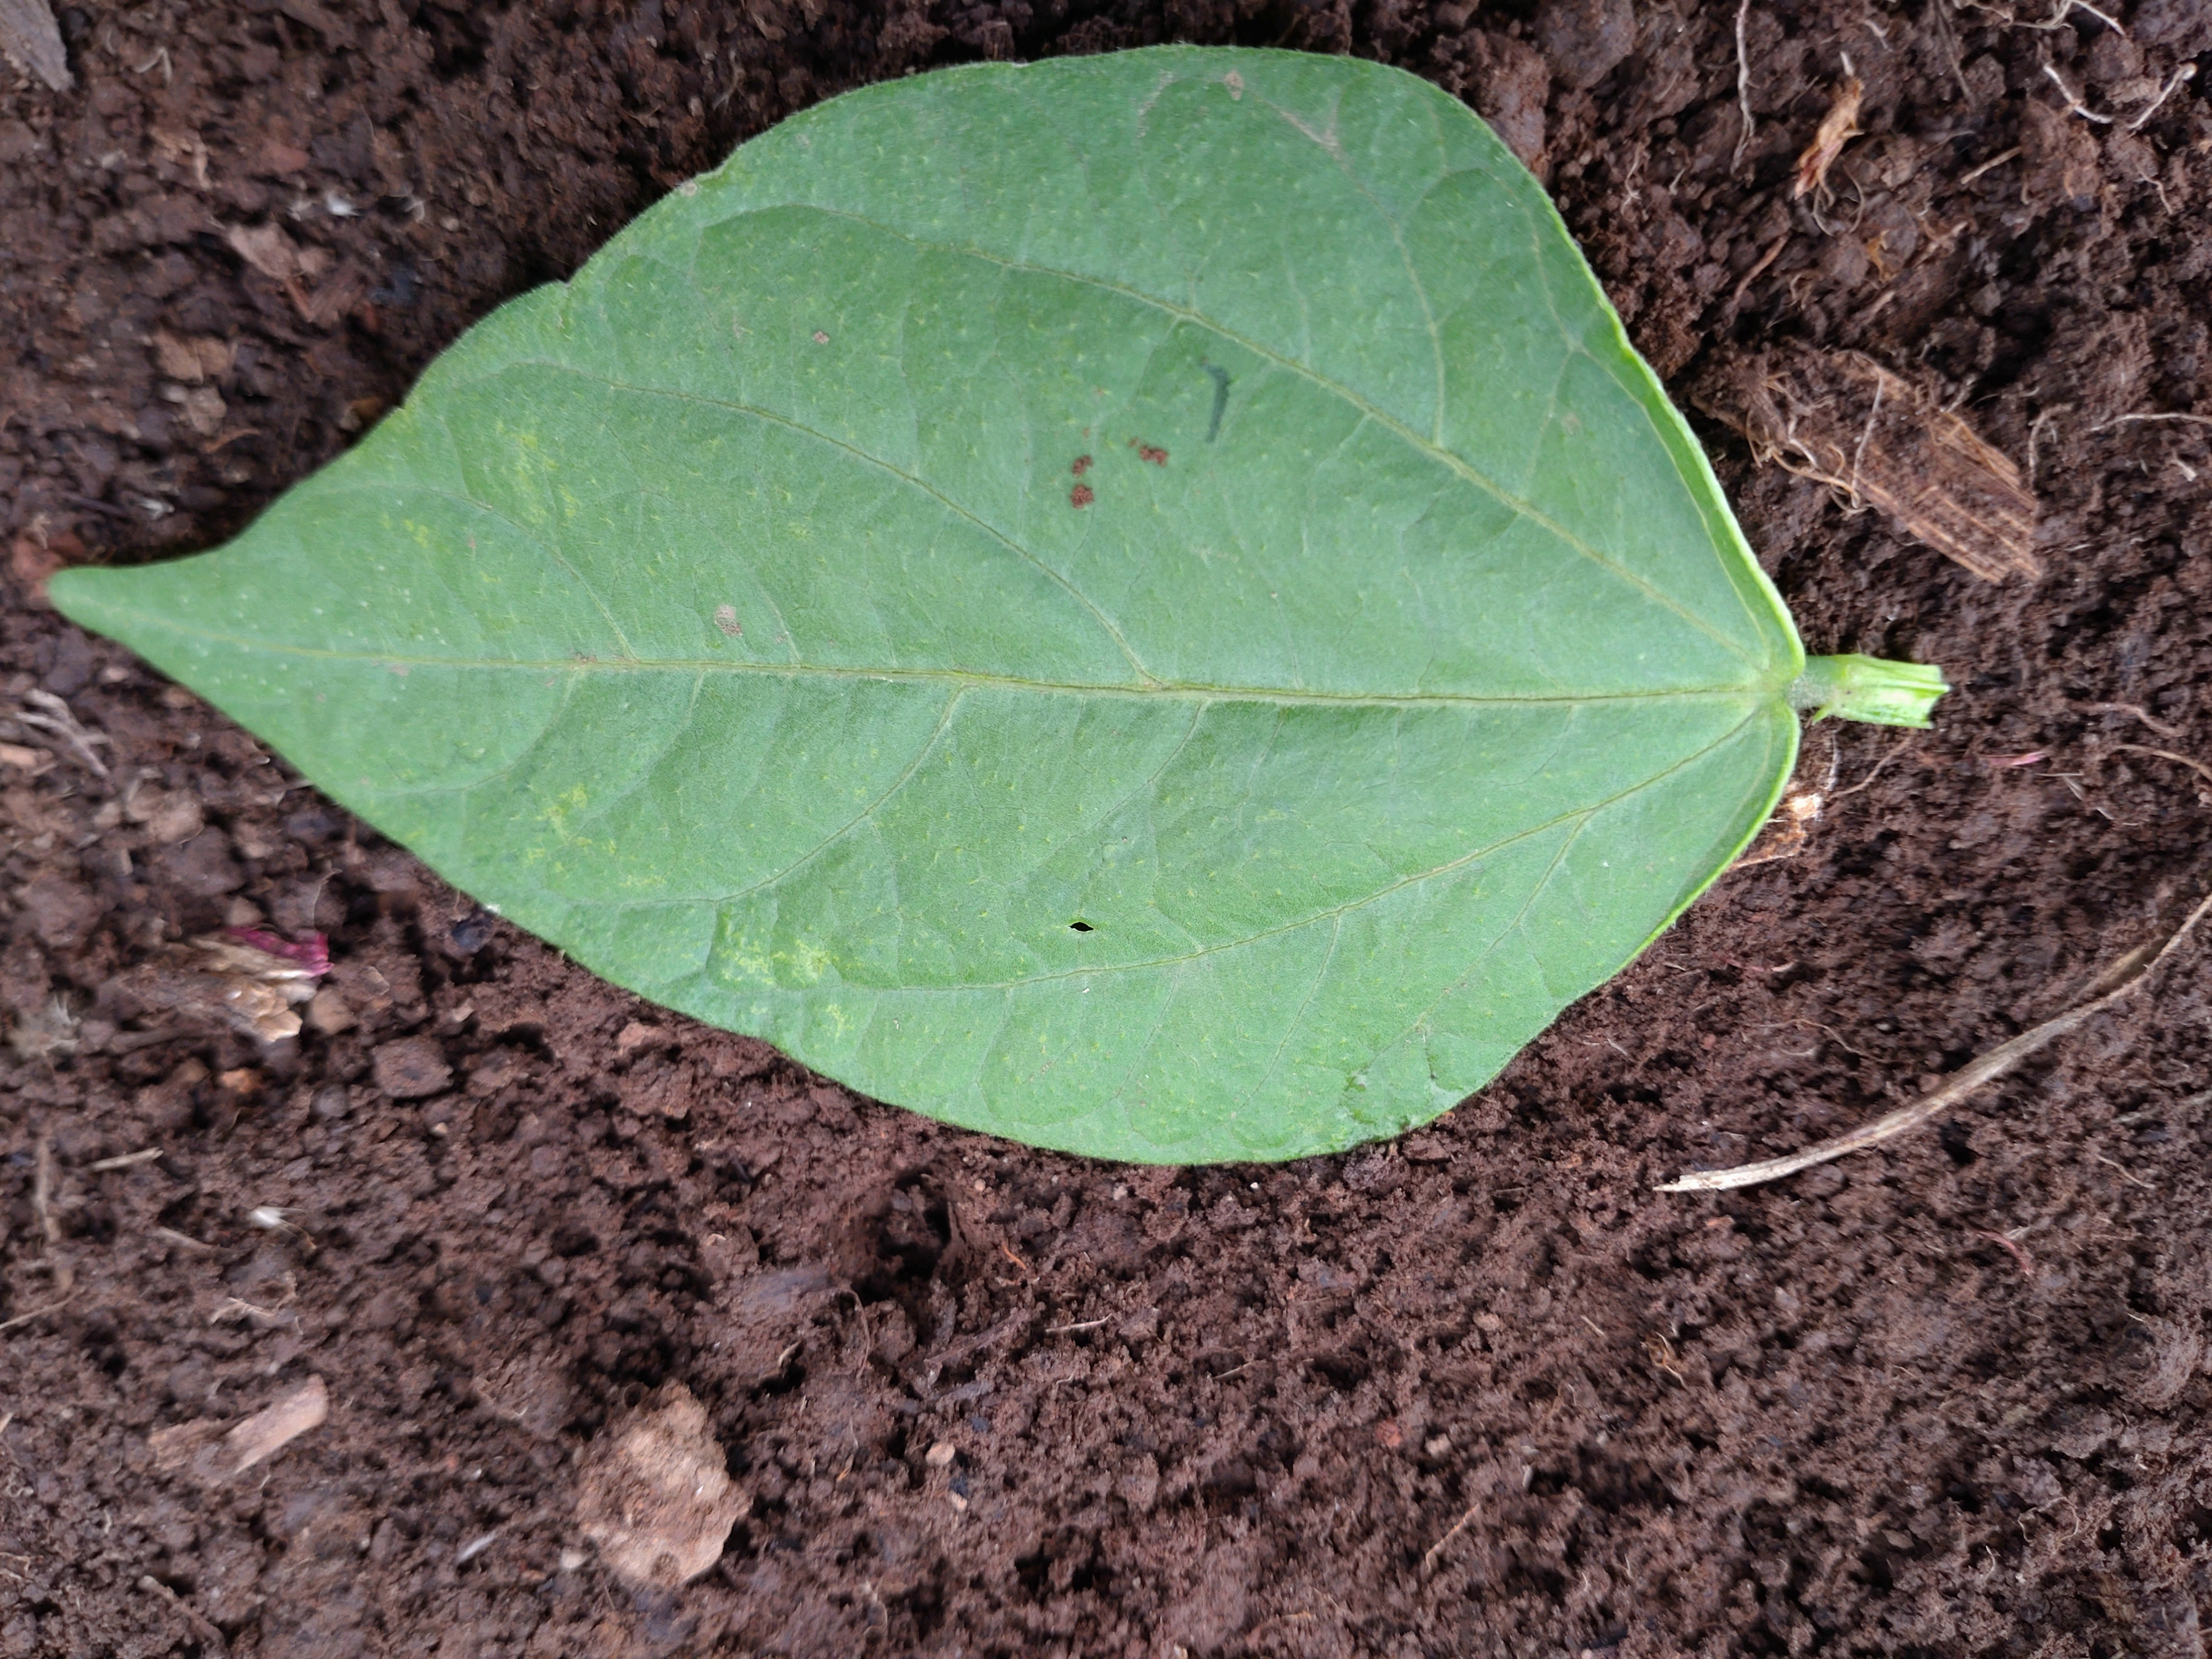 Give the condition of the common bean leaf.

healthy
